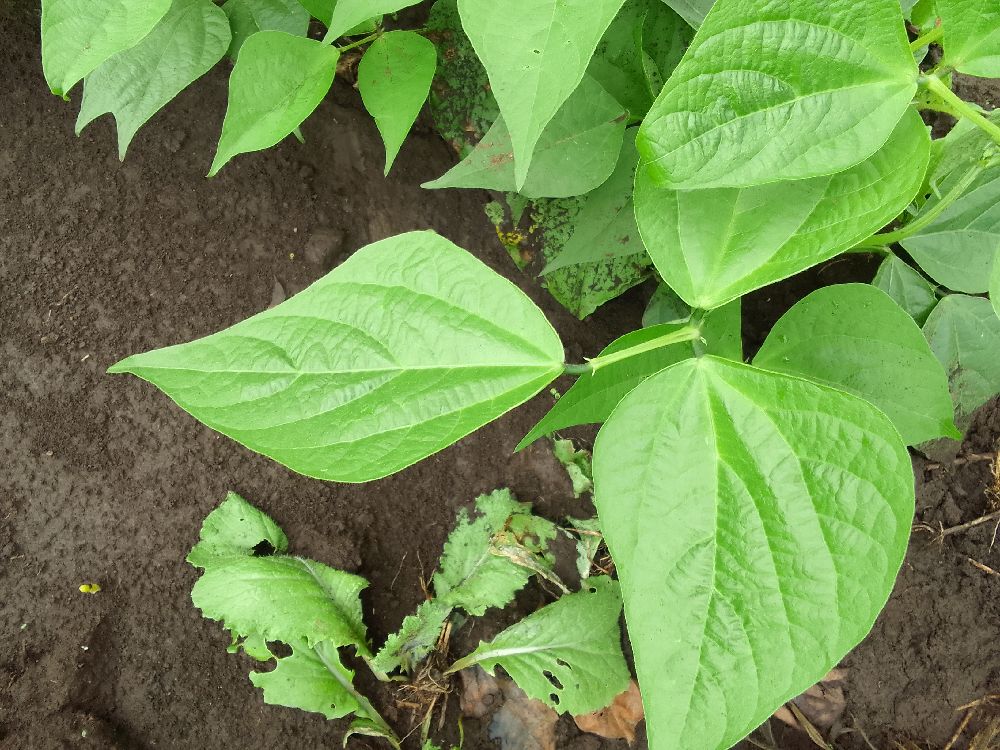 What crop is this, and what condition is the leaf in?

common bean, healthy
